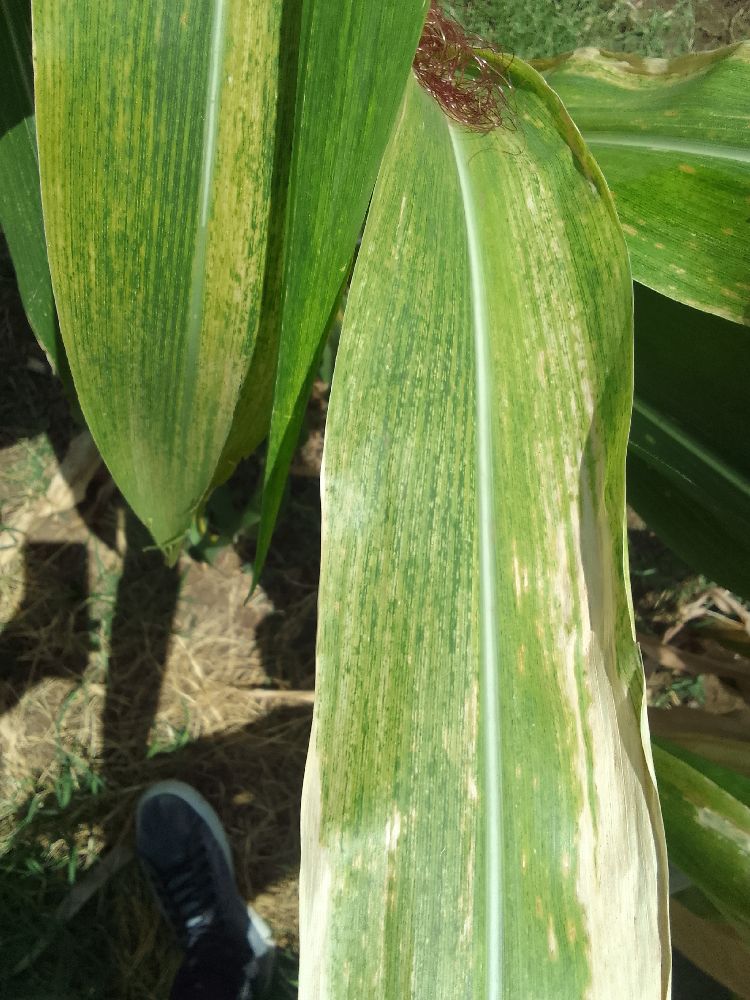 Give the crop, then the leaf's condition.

maize, maize lethal necrosis
